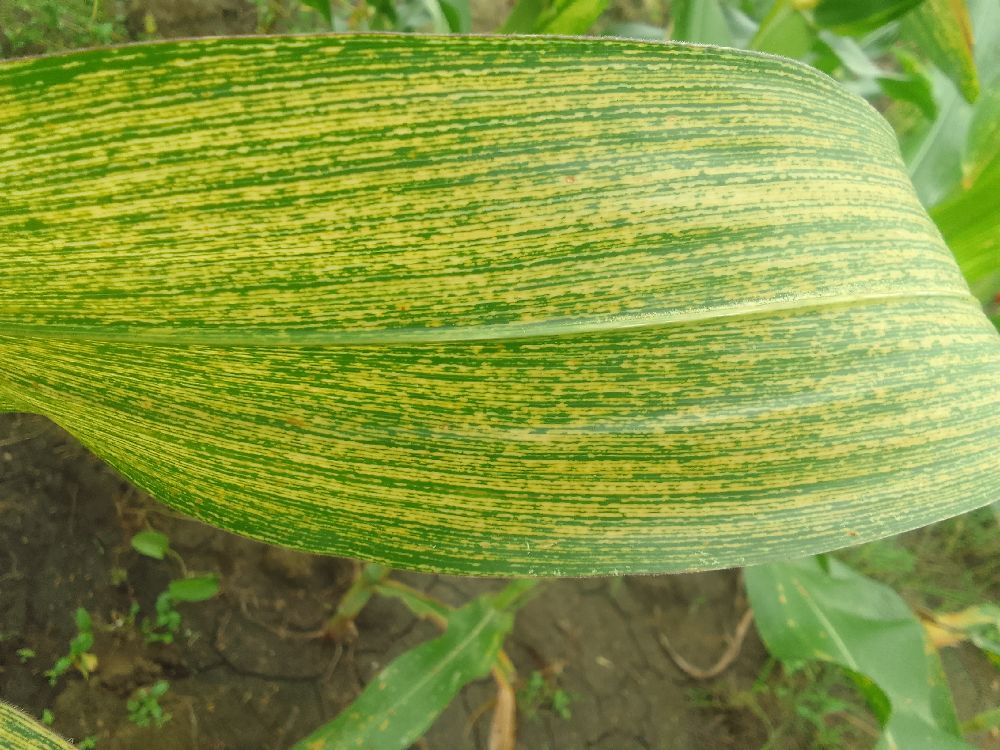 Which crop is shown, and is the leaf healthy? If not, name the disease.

maize, maize streak virus
